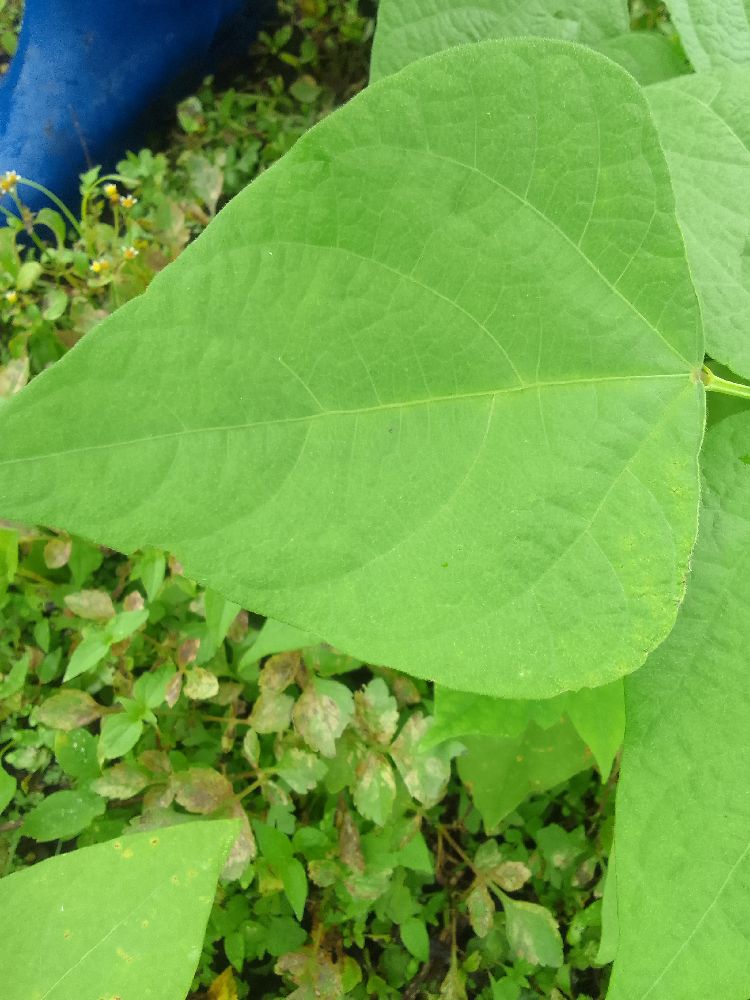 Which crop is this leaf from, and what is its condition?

common bean, healthy
